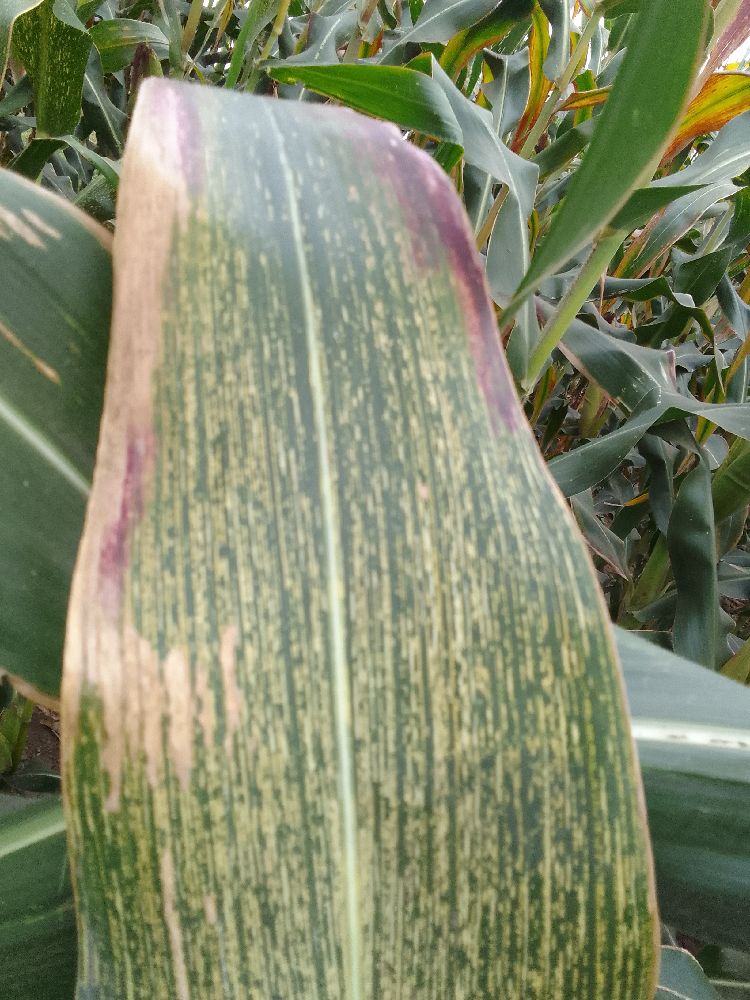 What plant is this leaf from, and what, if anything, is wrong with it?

maize, maize streak virus
